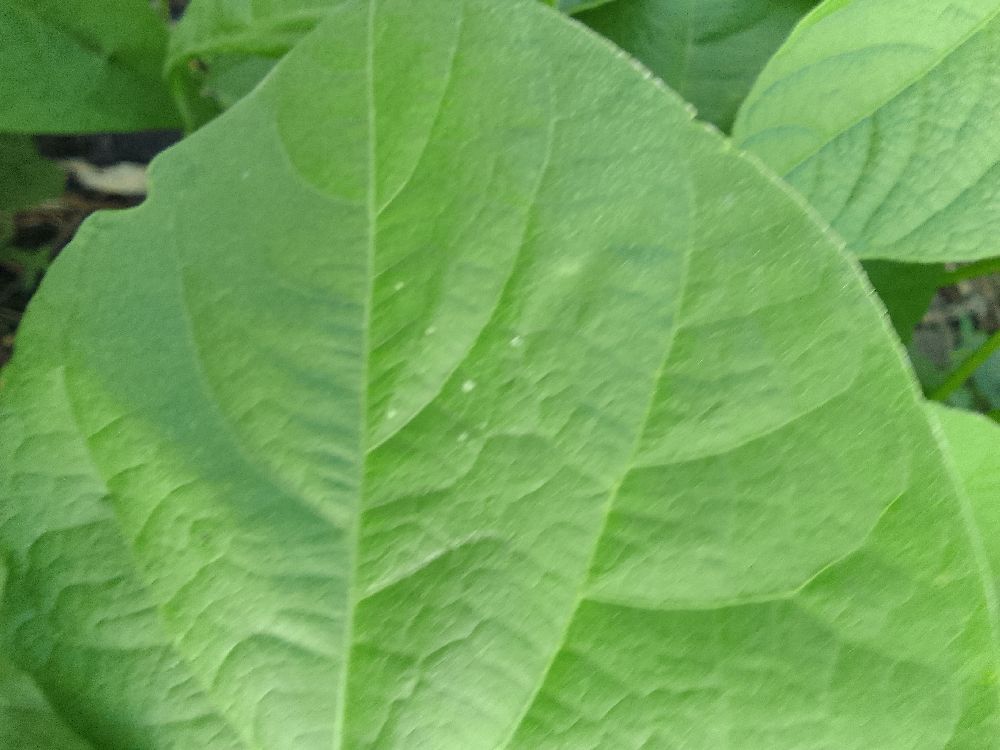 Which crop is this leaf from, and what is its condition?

common bean, healthy
